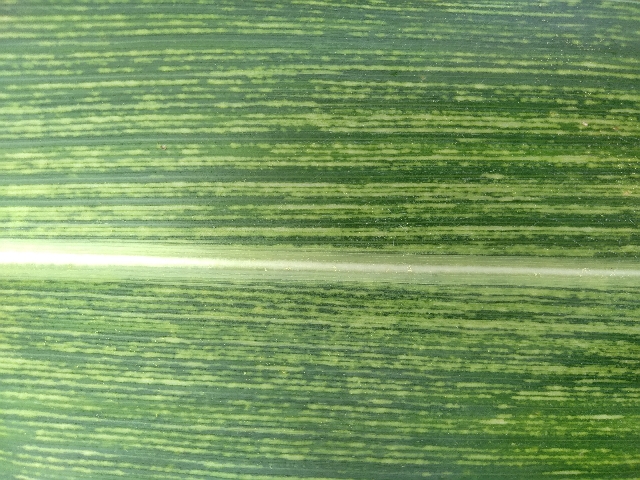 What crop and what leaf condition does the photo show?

maize, maize streak virus
